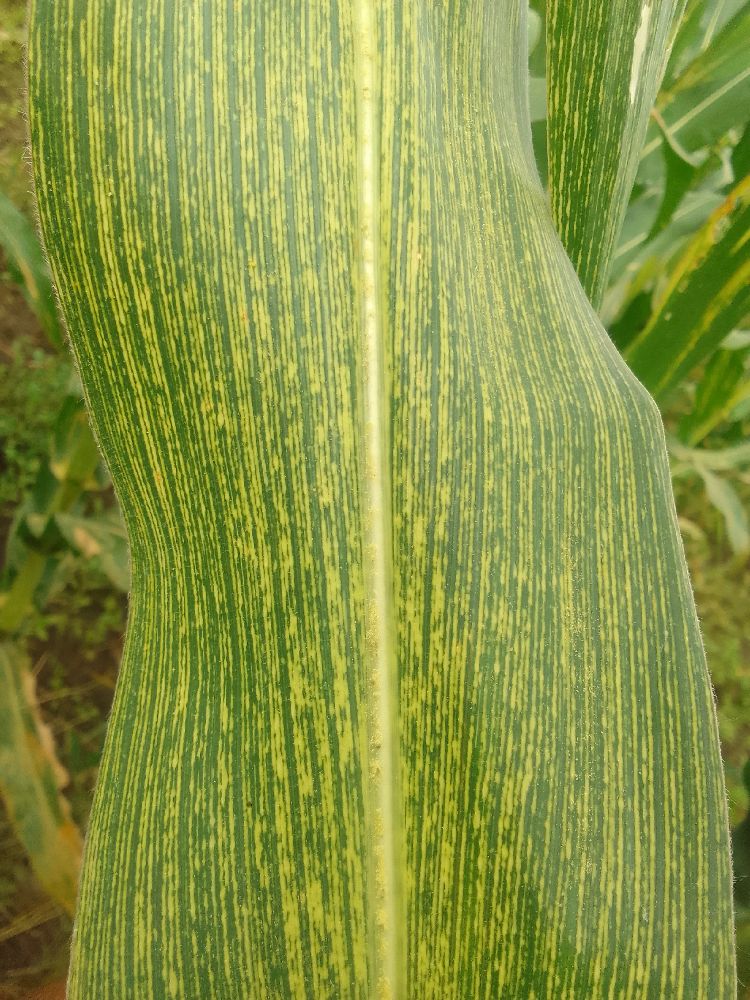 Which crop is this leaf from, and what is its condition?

maize, maize streak virus
